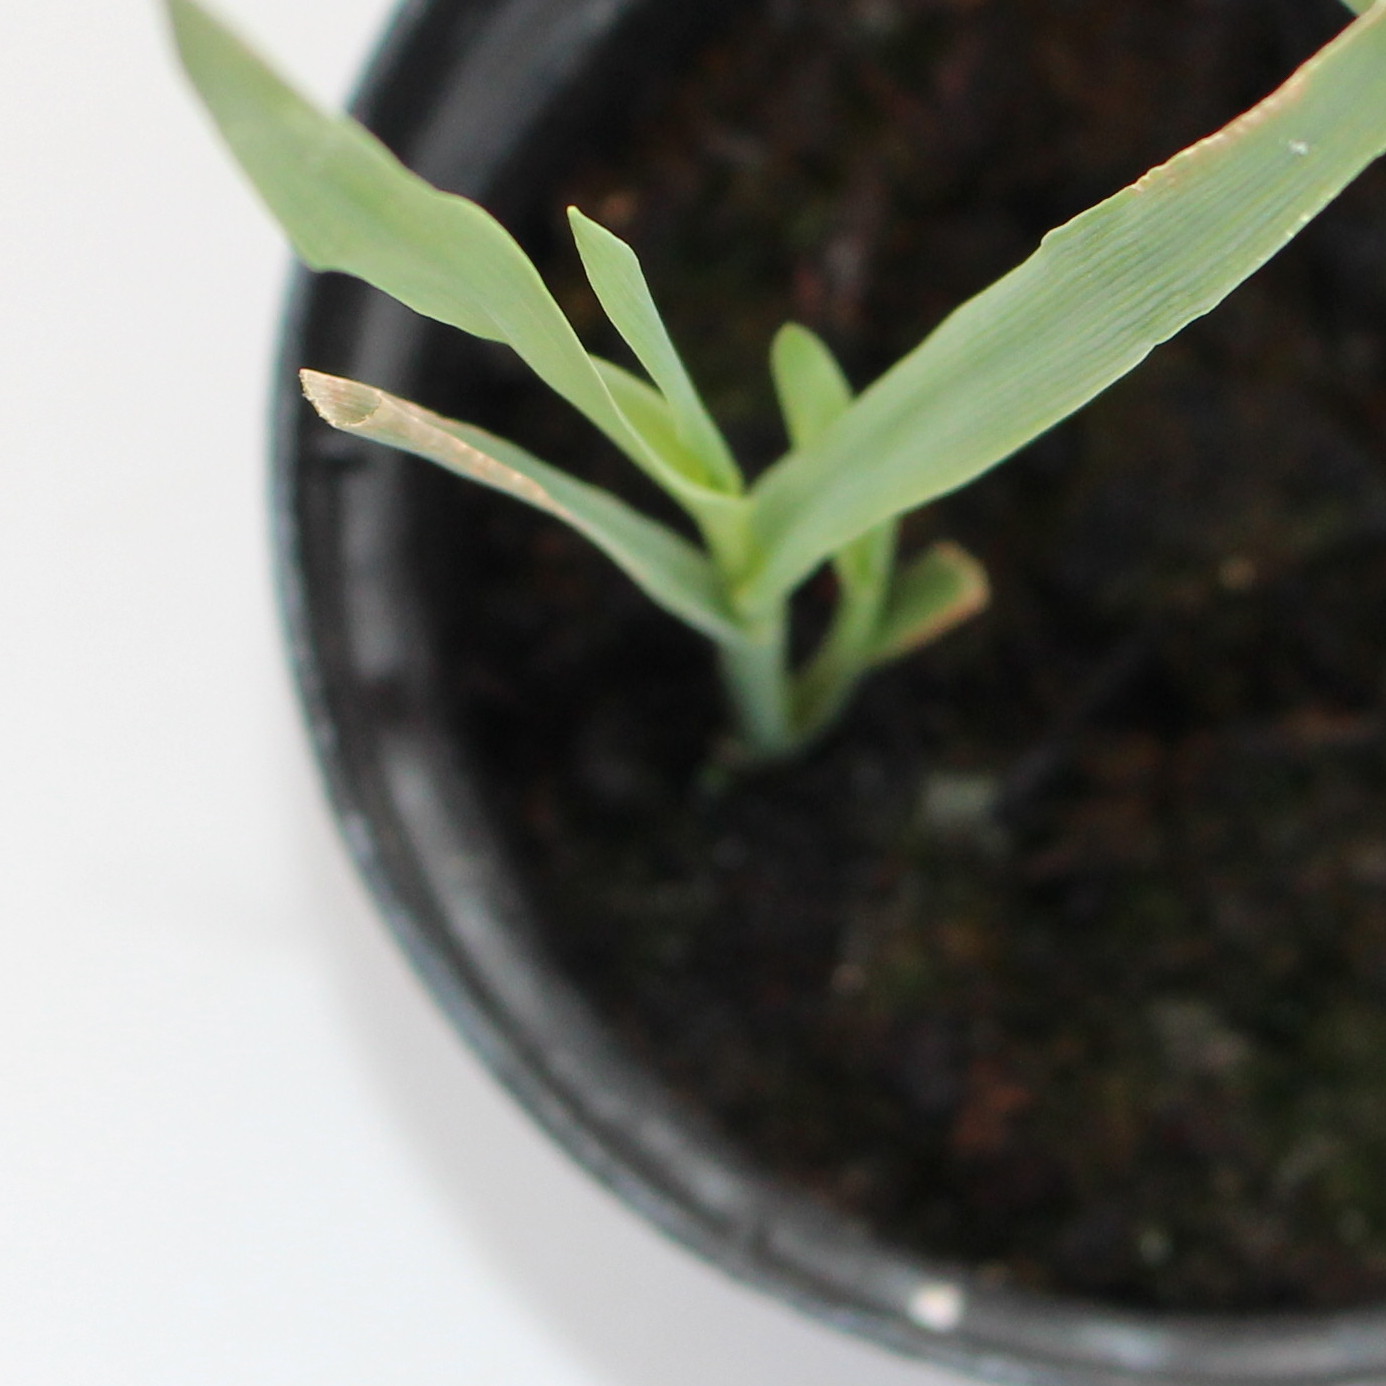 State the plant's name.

Avena sterilis
